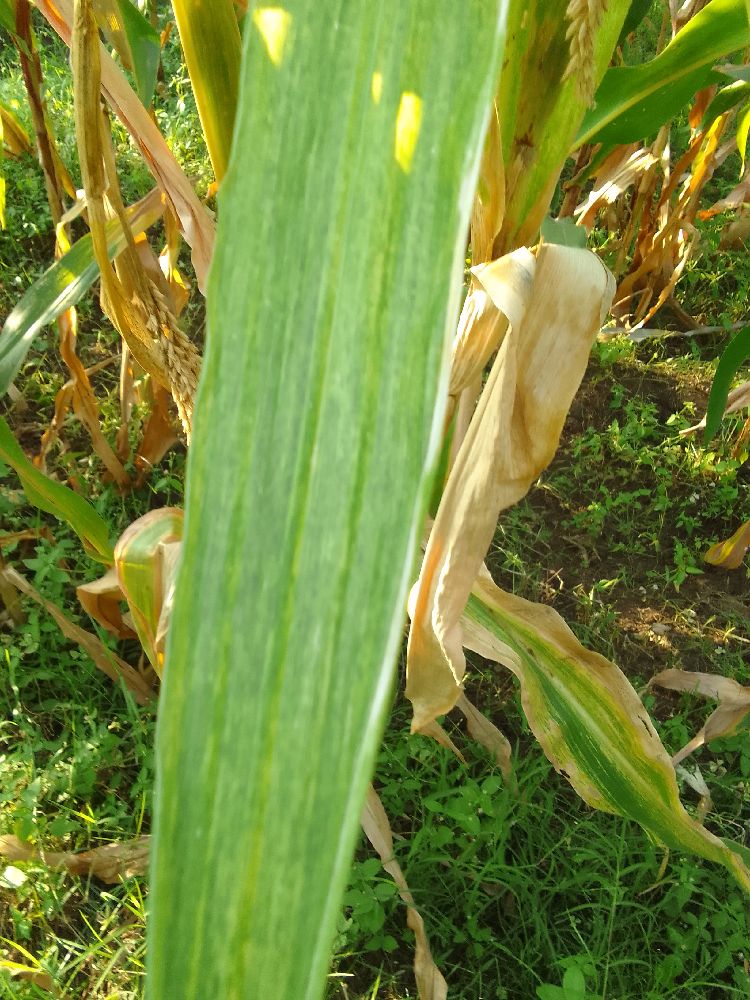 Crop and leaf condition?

maize, maize lethal necrosis
